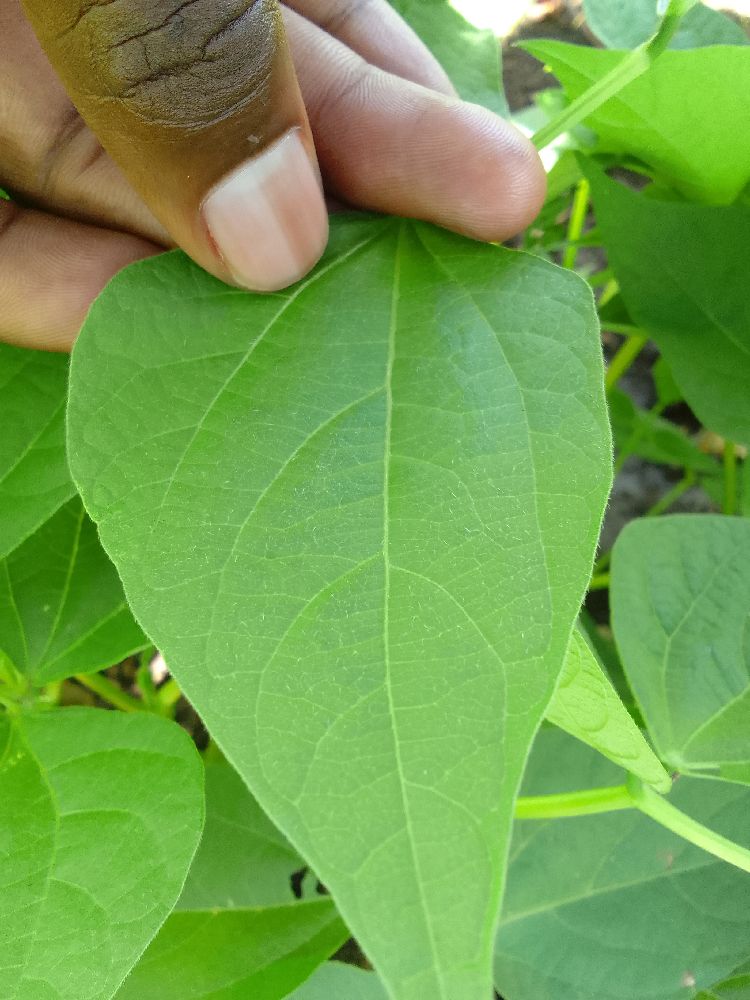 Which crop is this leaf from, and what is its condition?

common bean, healthy
